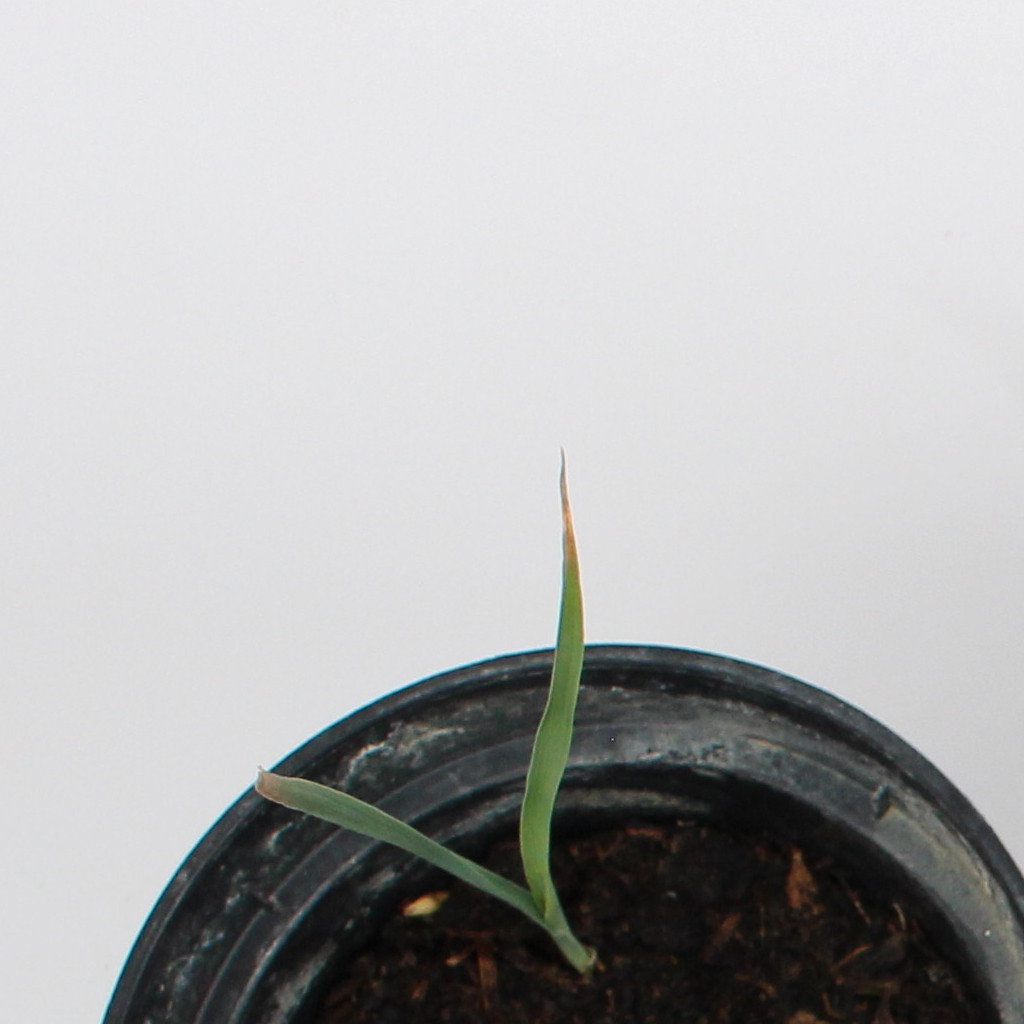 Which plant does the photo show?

Avena sterilis
